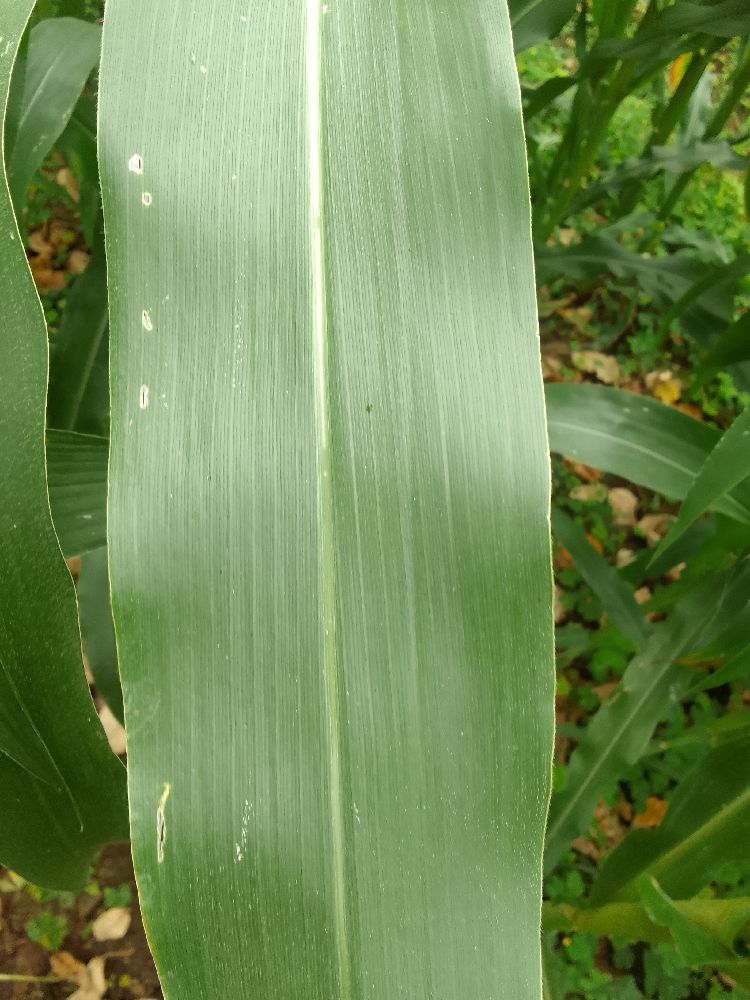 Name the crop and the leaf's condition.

maize, healthy
